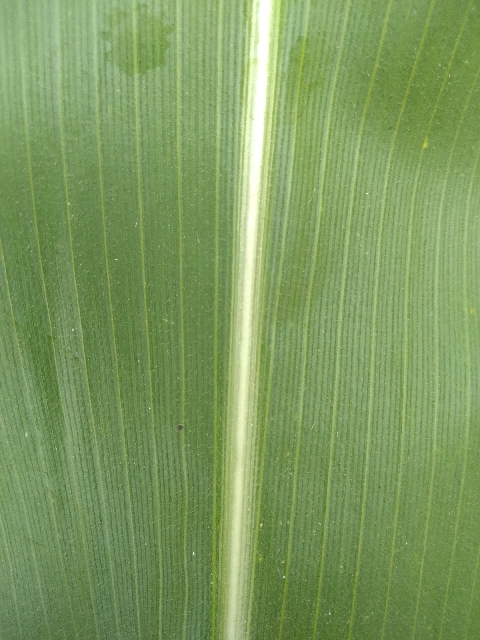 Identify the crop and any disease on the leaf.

maize, healthy
